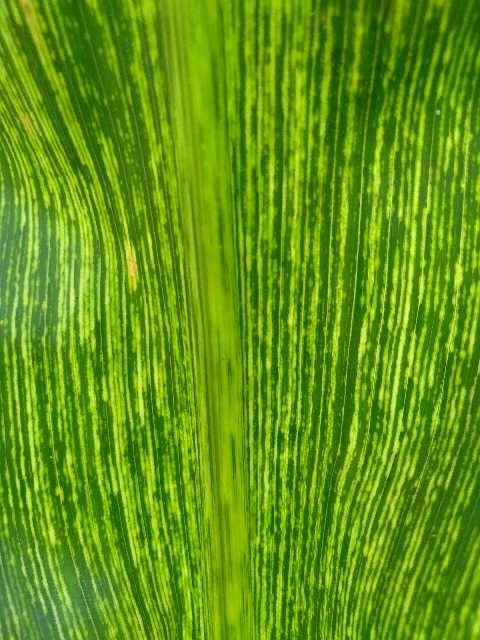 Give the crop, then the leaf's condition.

maize, maize streak virus
